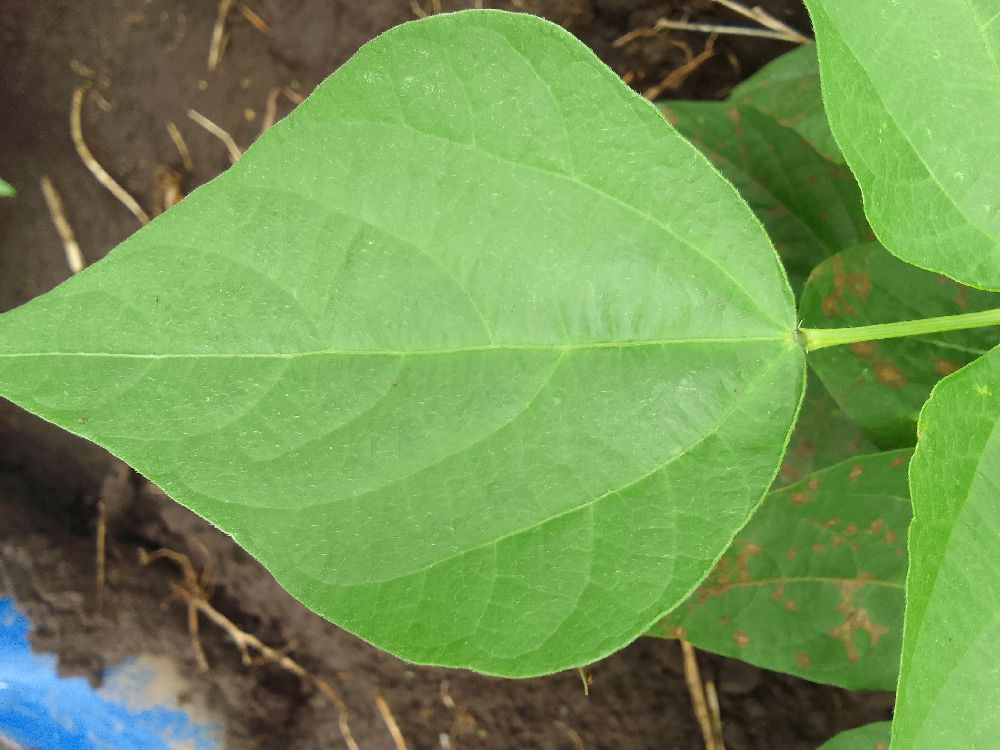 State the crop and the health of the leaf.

common bean, healthy
